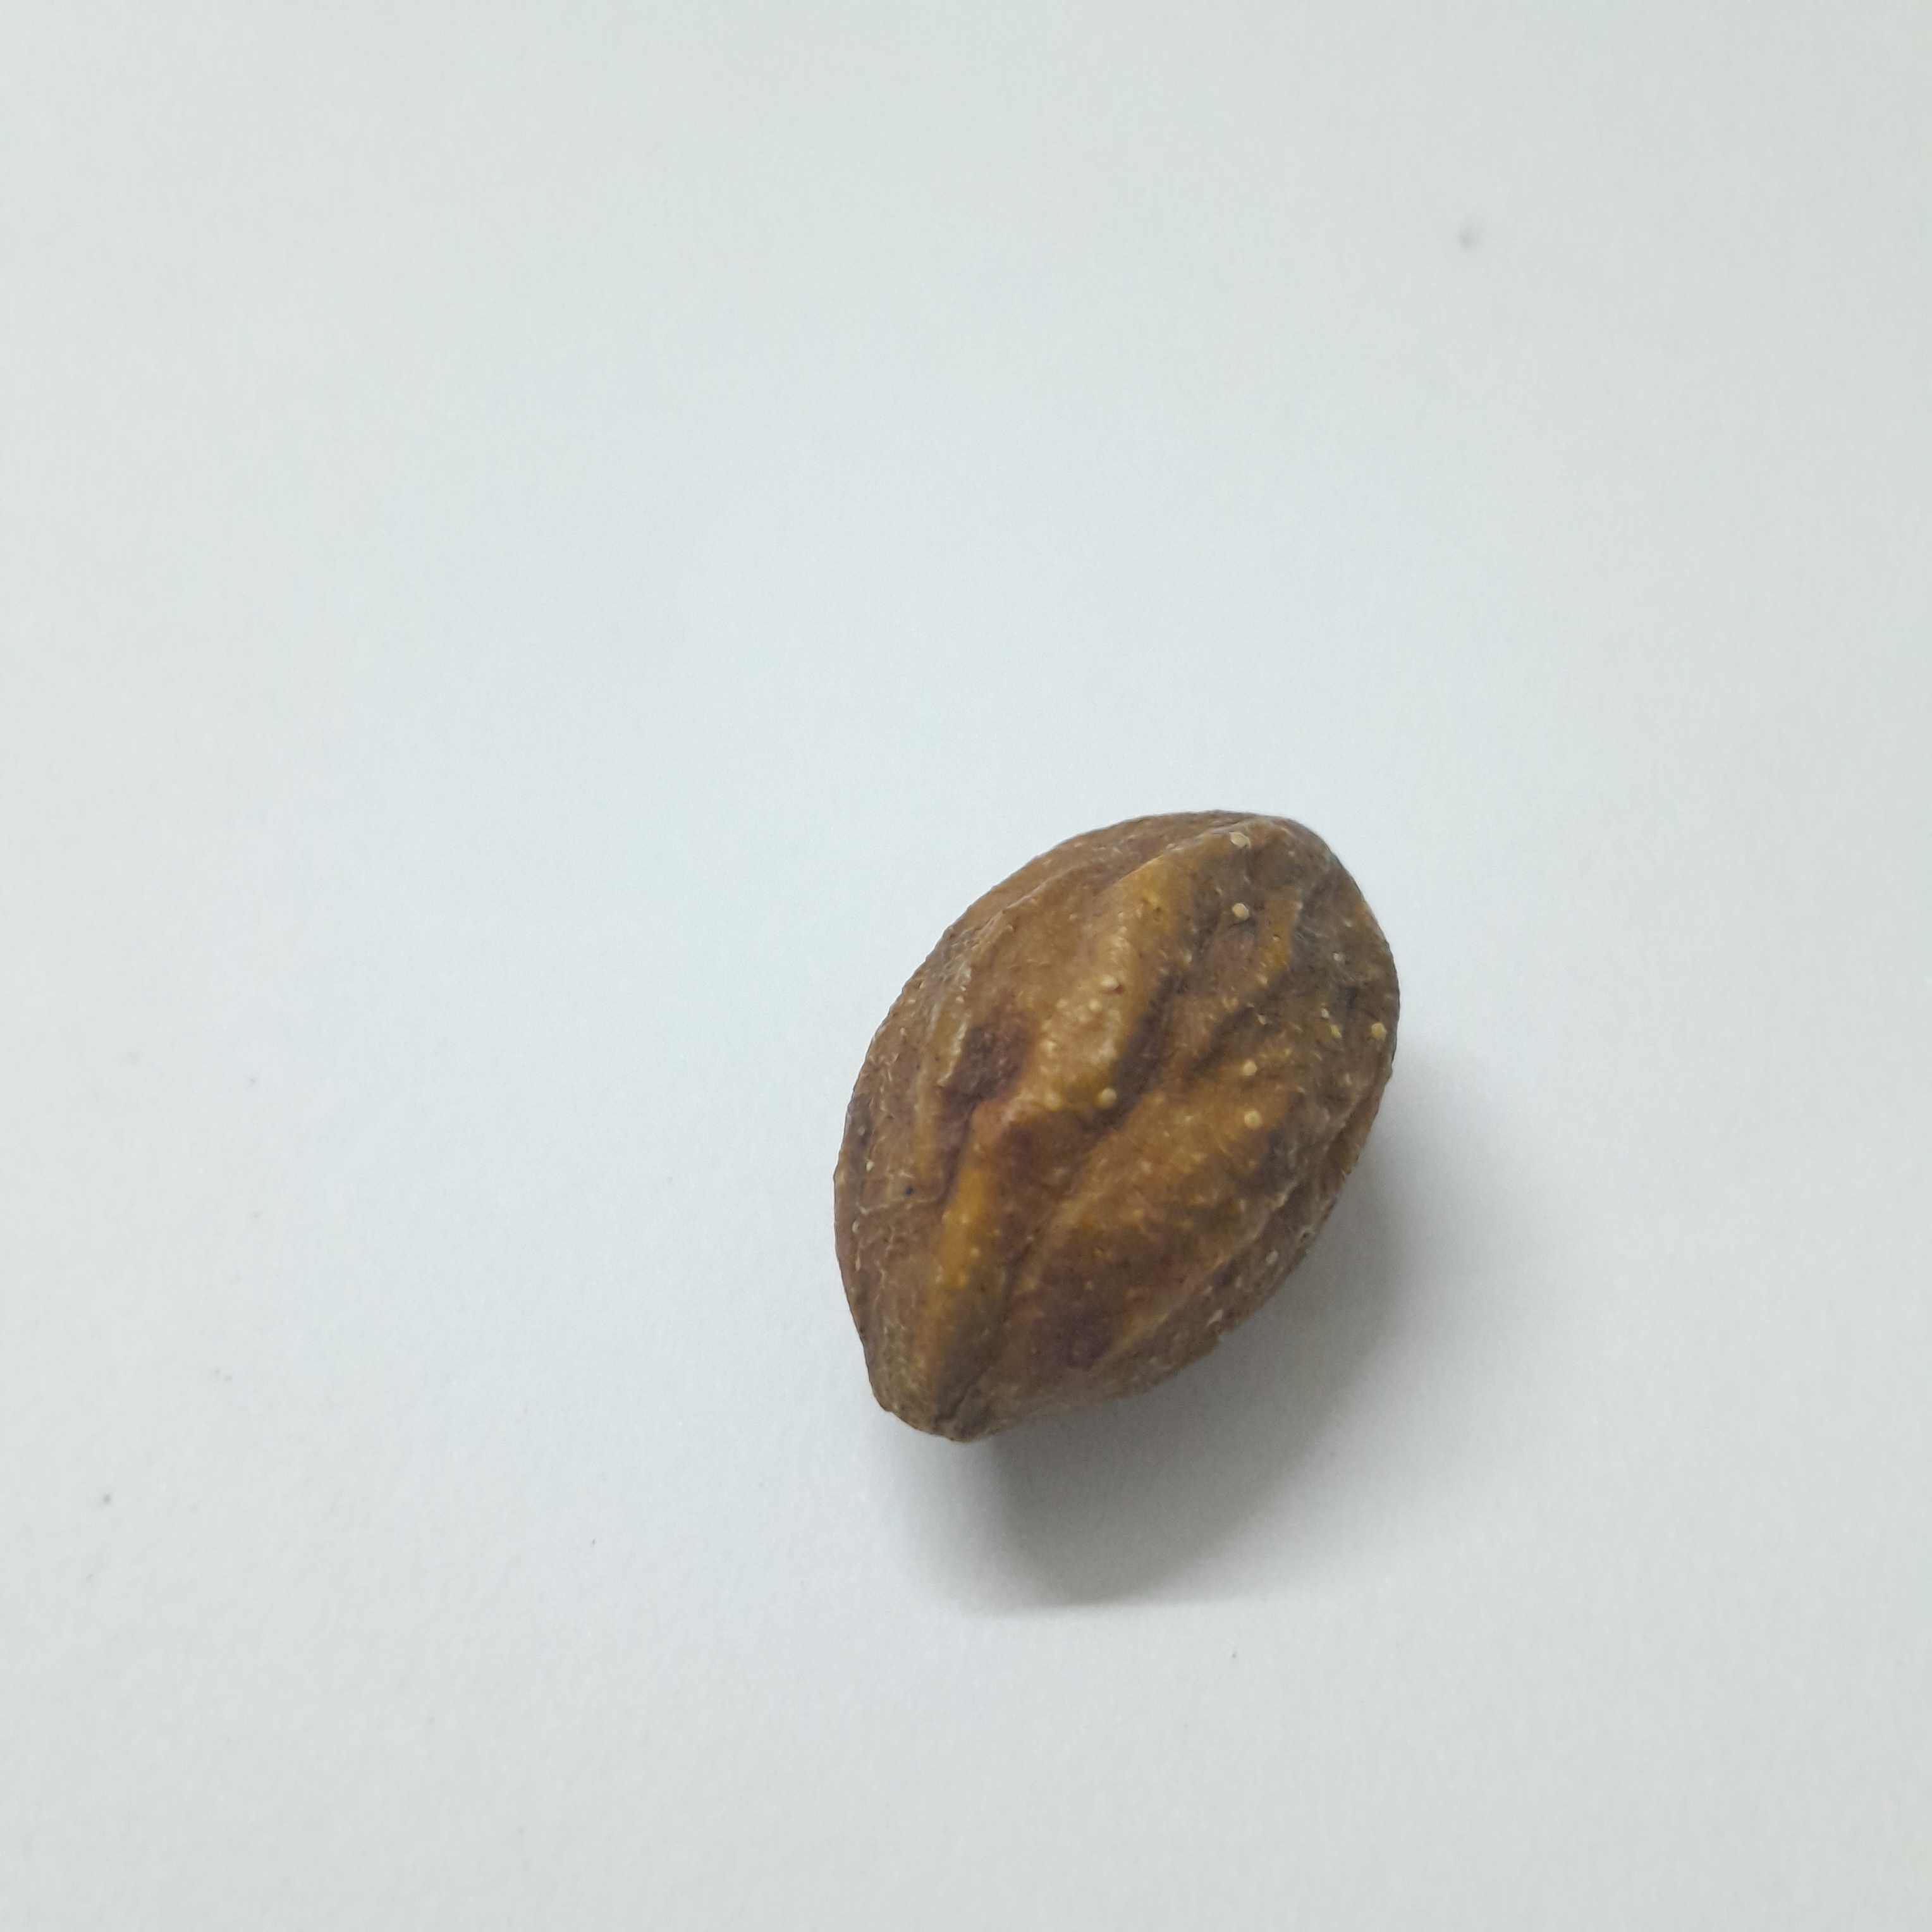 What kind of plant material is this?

hirdaa
